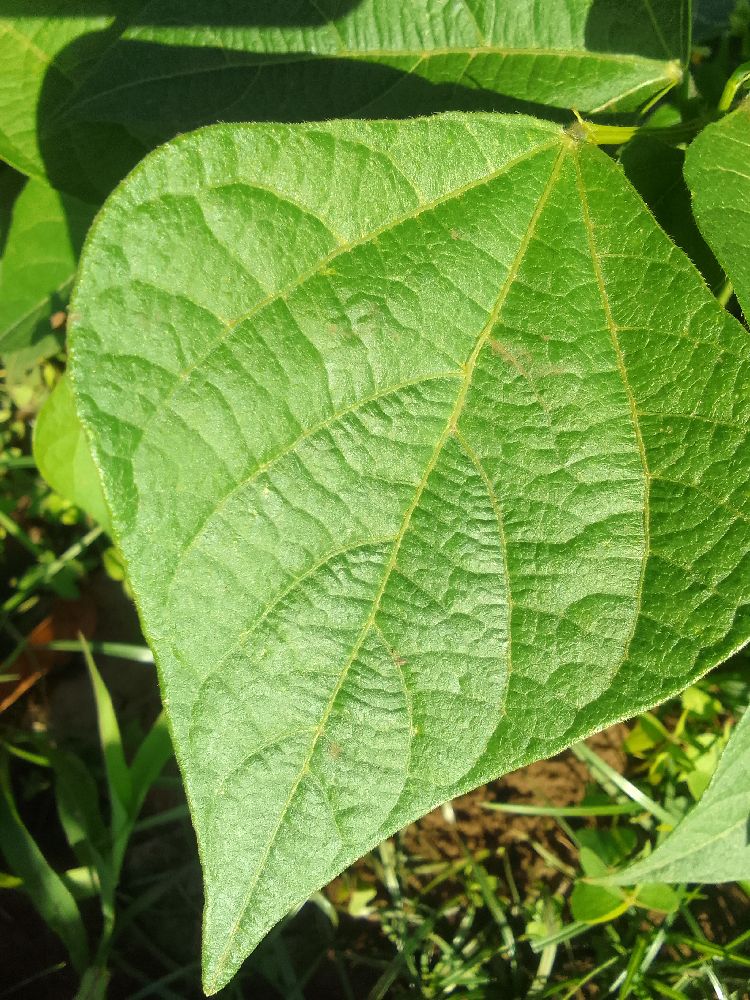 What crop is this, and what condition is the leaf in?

common bean, healthy
